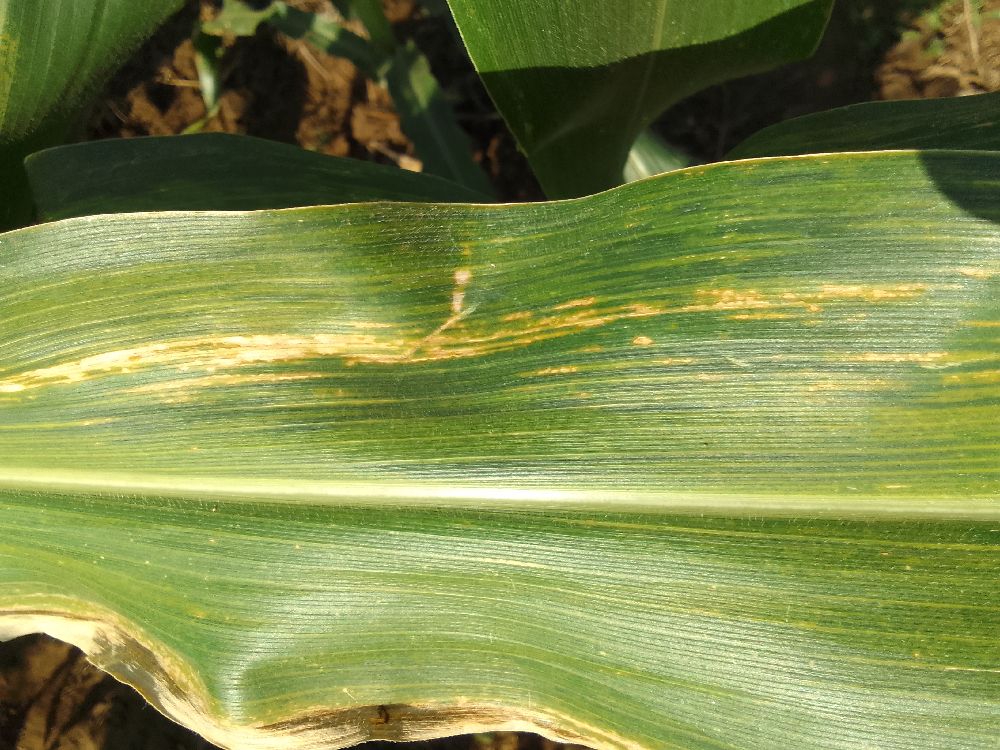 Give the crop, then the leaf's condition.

maize, maize lethal necrosis
